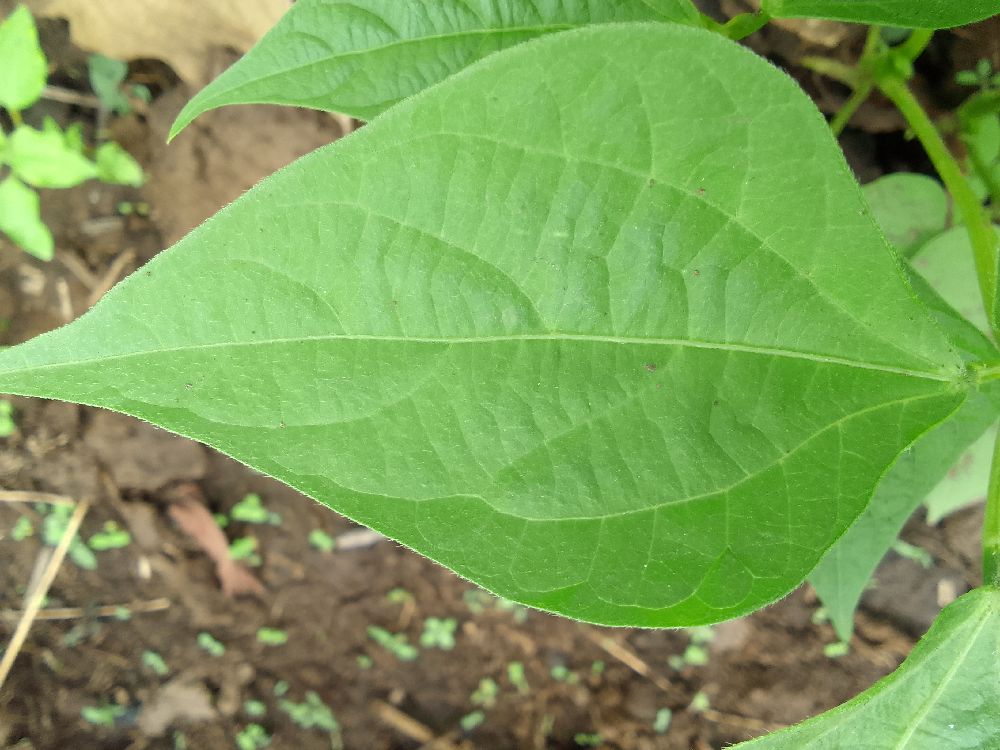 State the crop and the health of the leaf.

common bean, healthy
